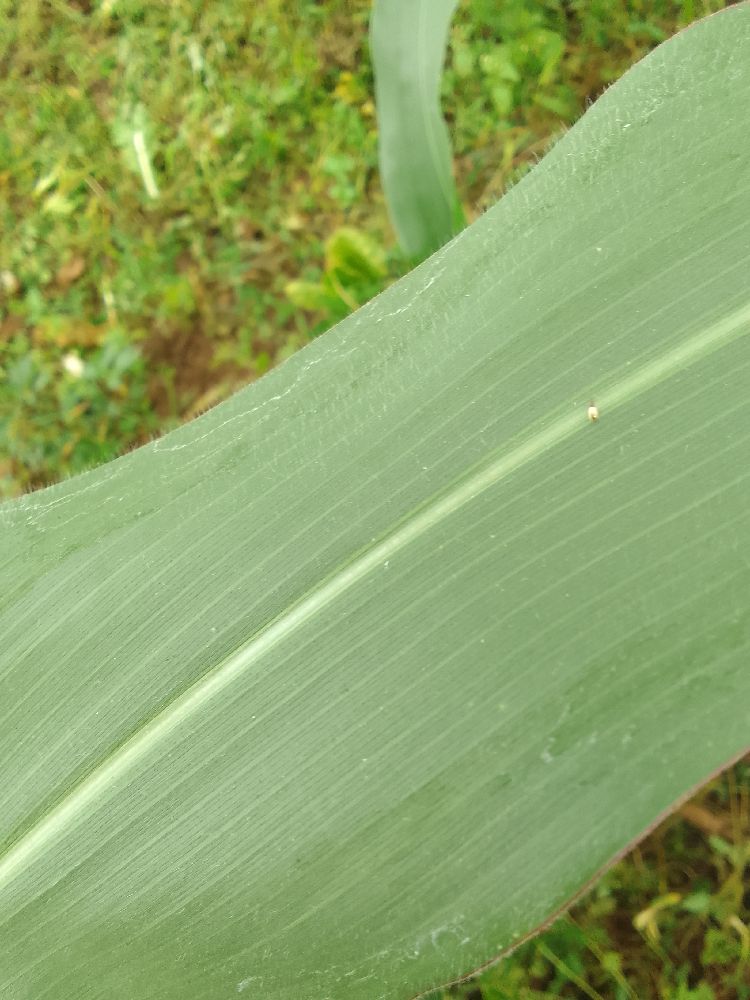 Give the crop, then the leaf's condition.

maize, healthy
